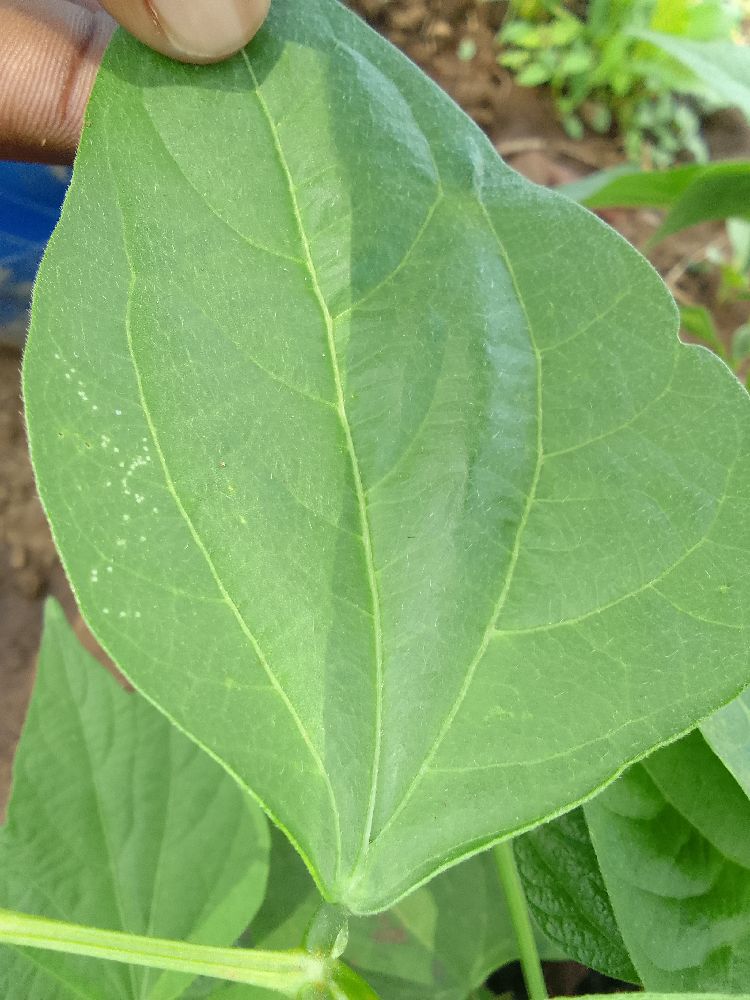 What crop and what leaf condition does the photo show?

common bean, healthy
